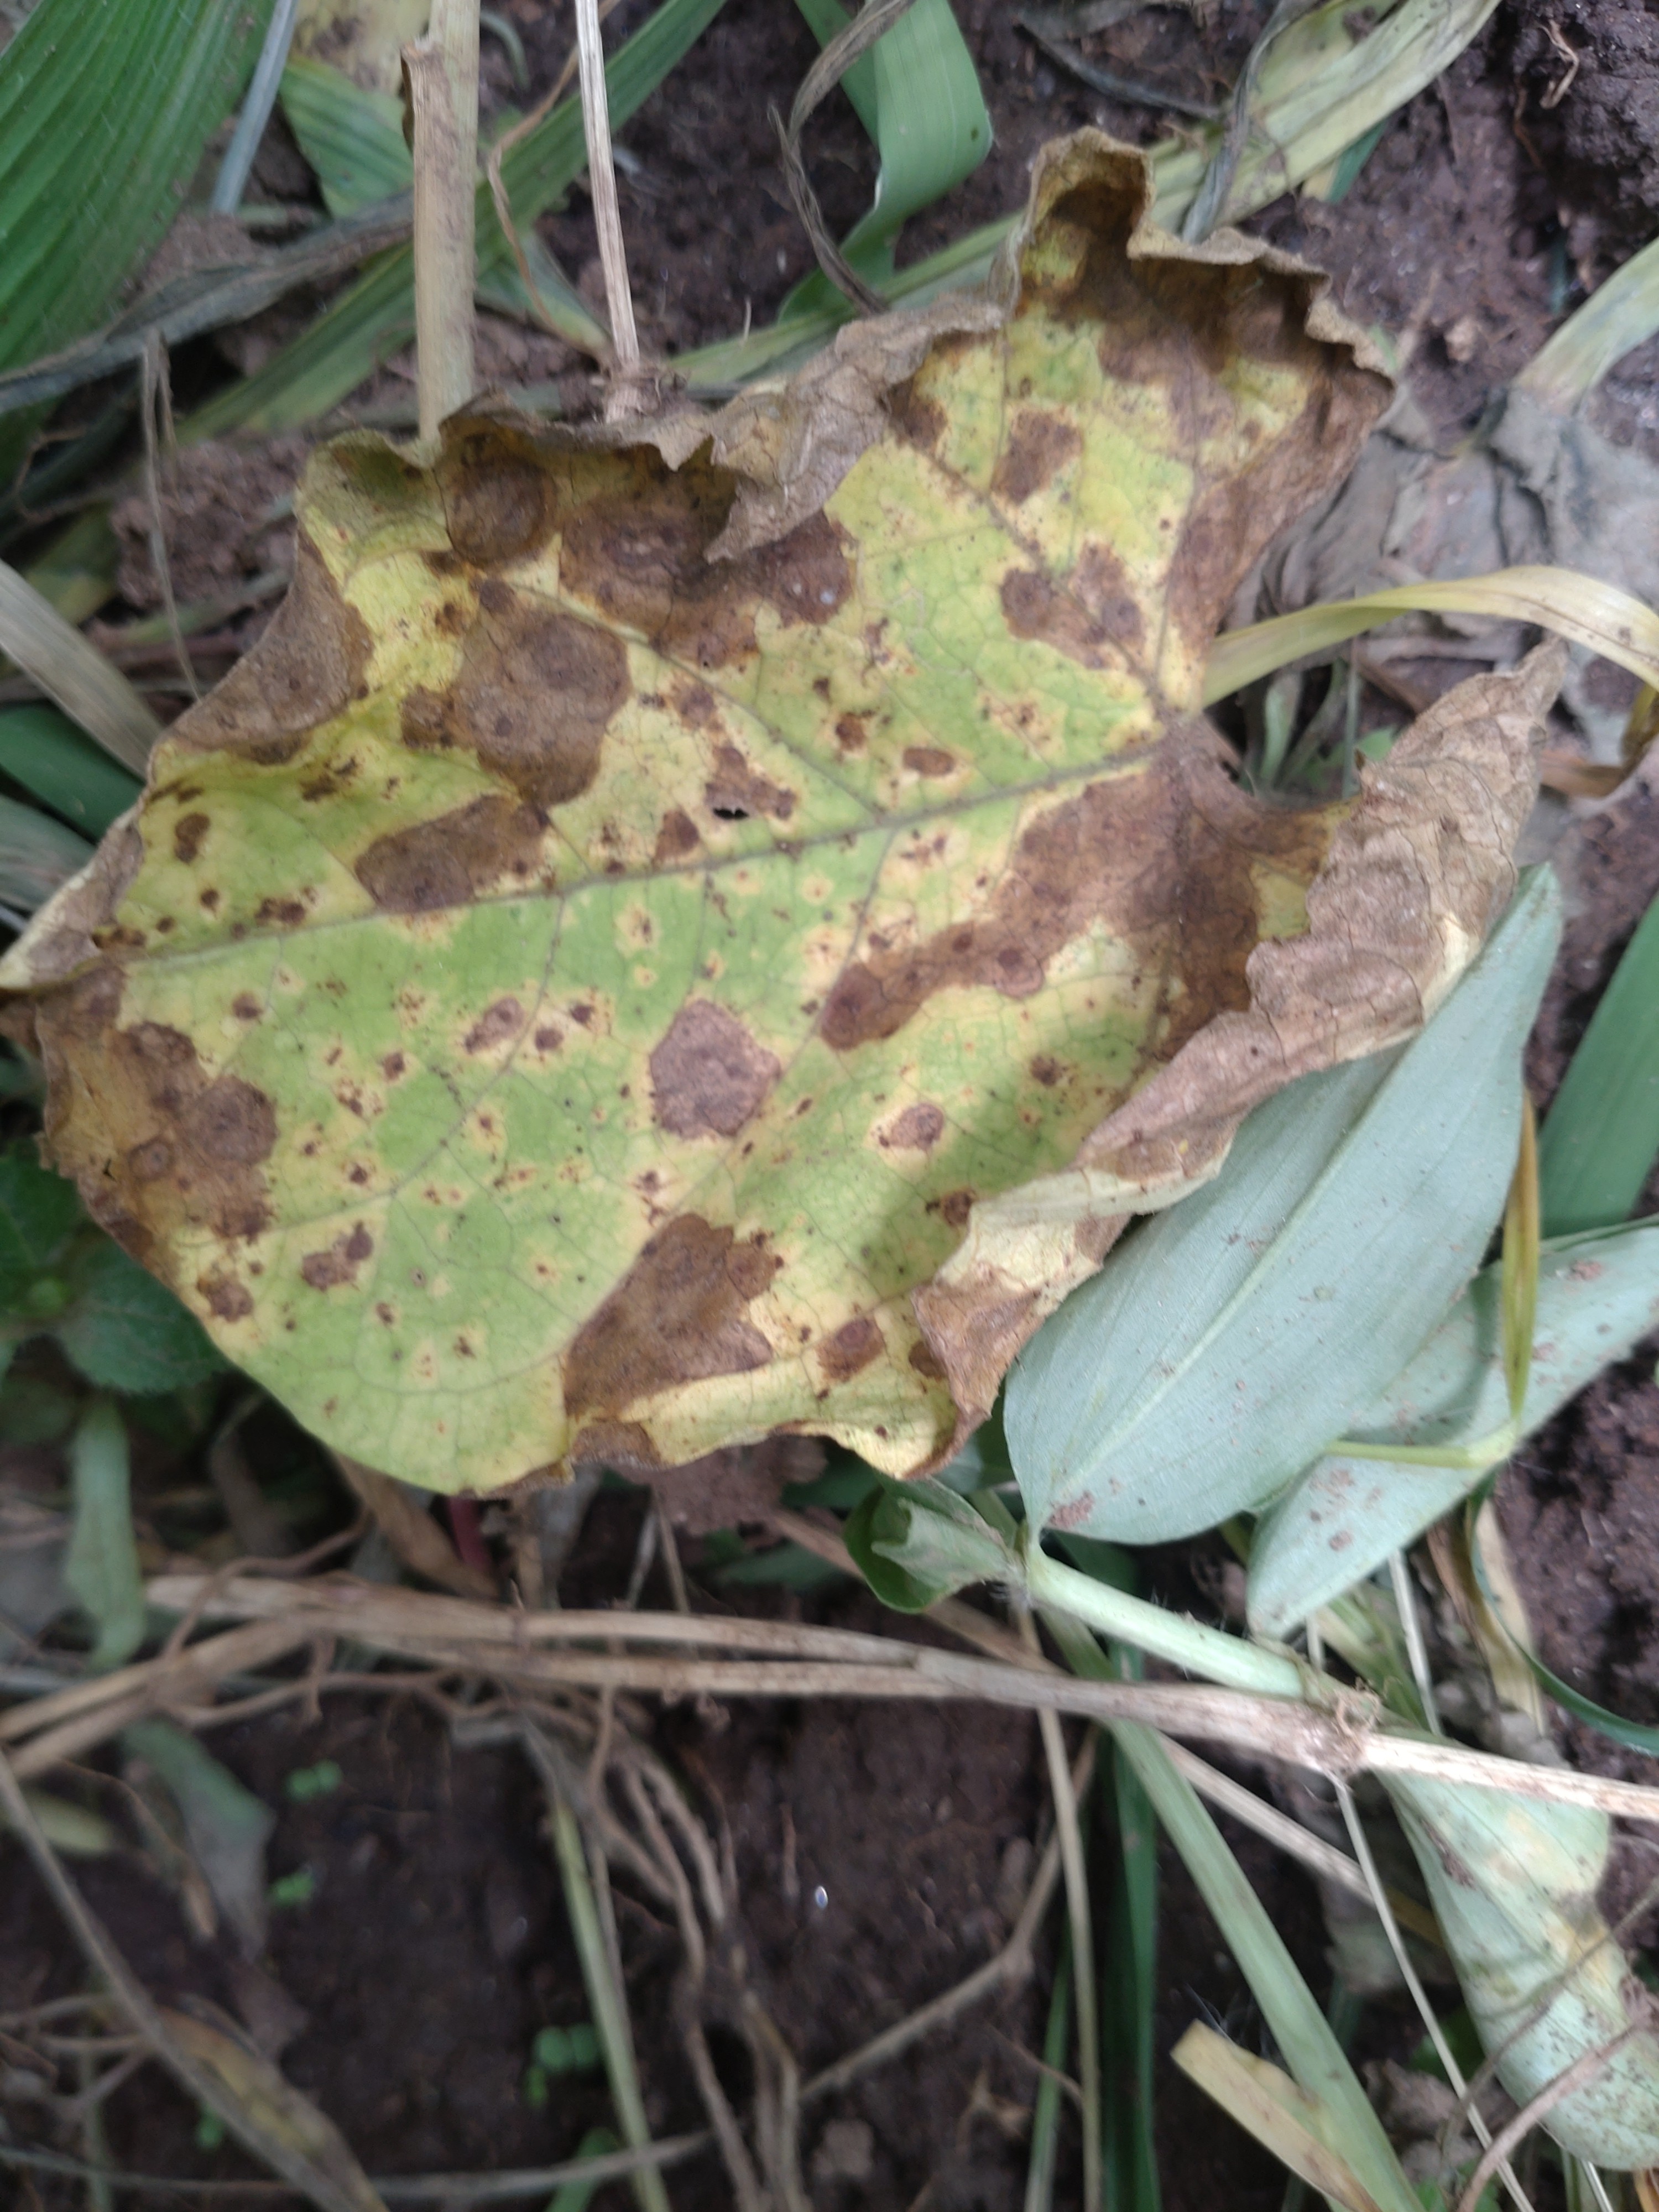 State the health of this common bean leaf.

anthracnose
